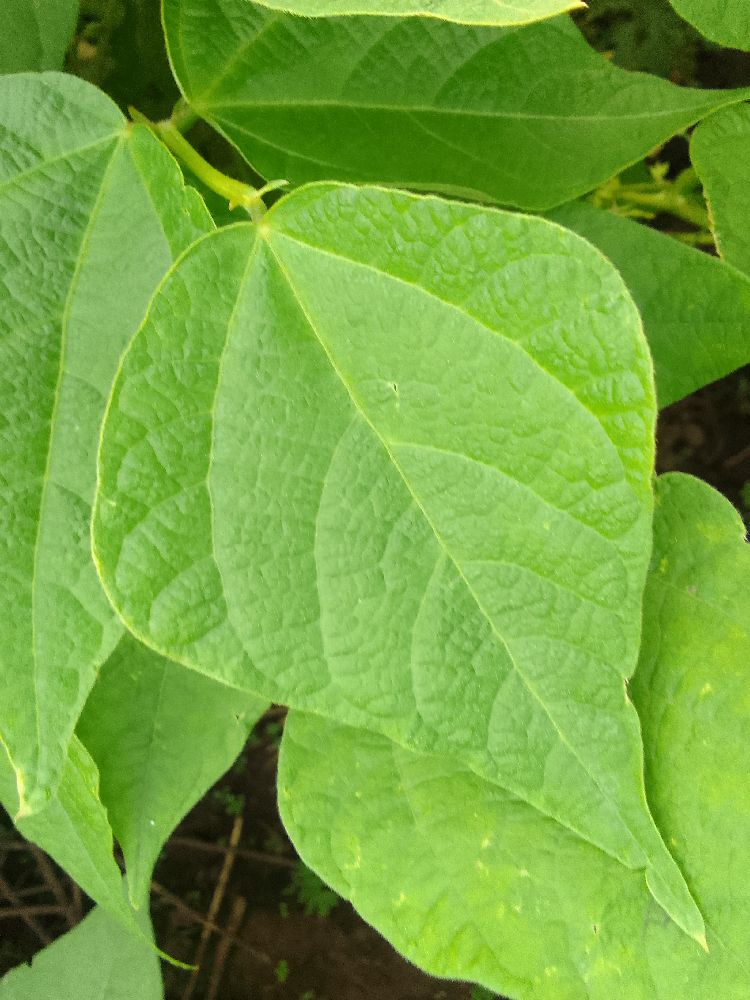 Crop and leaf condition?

common bean, healthy
